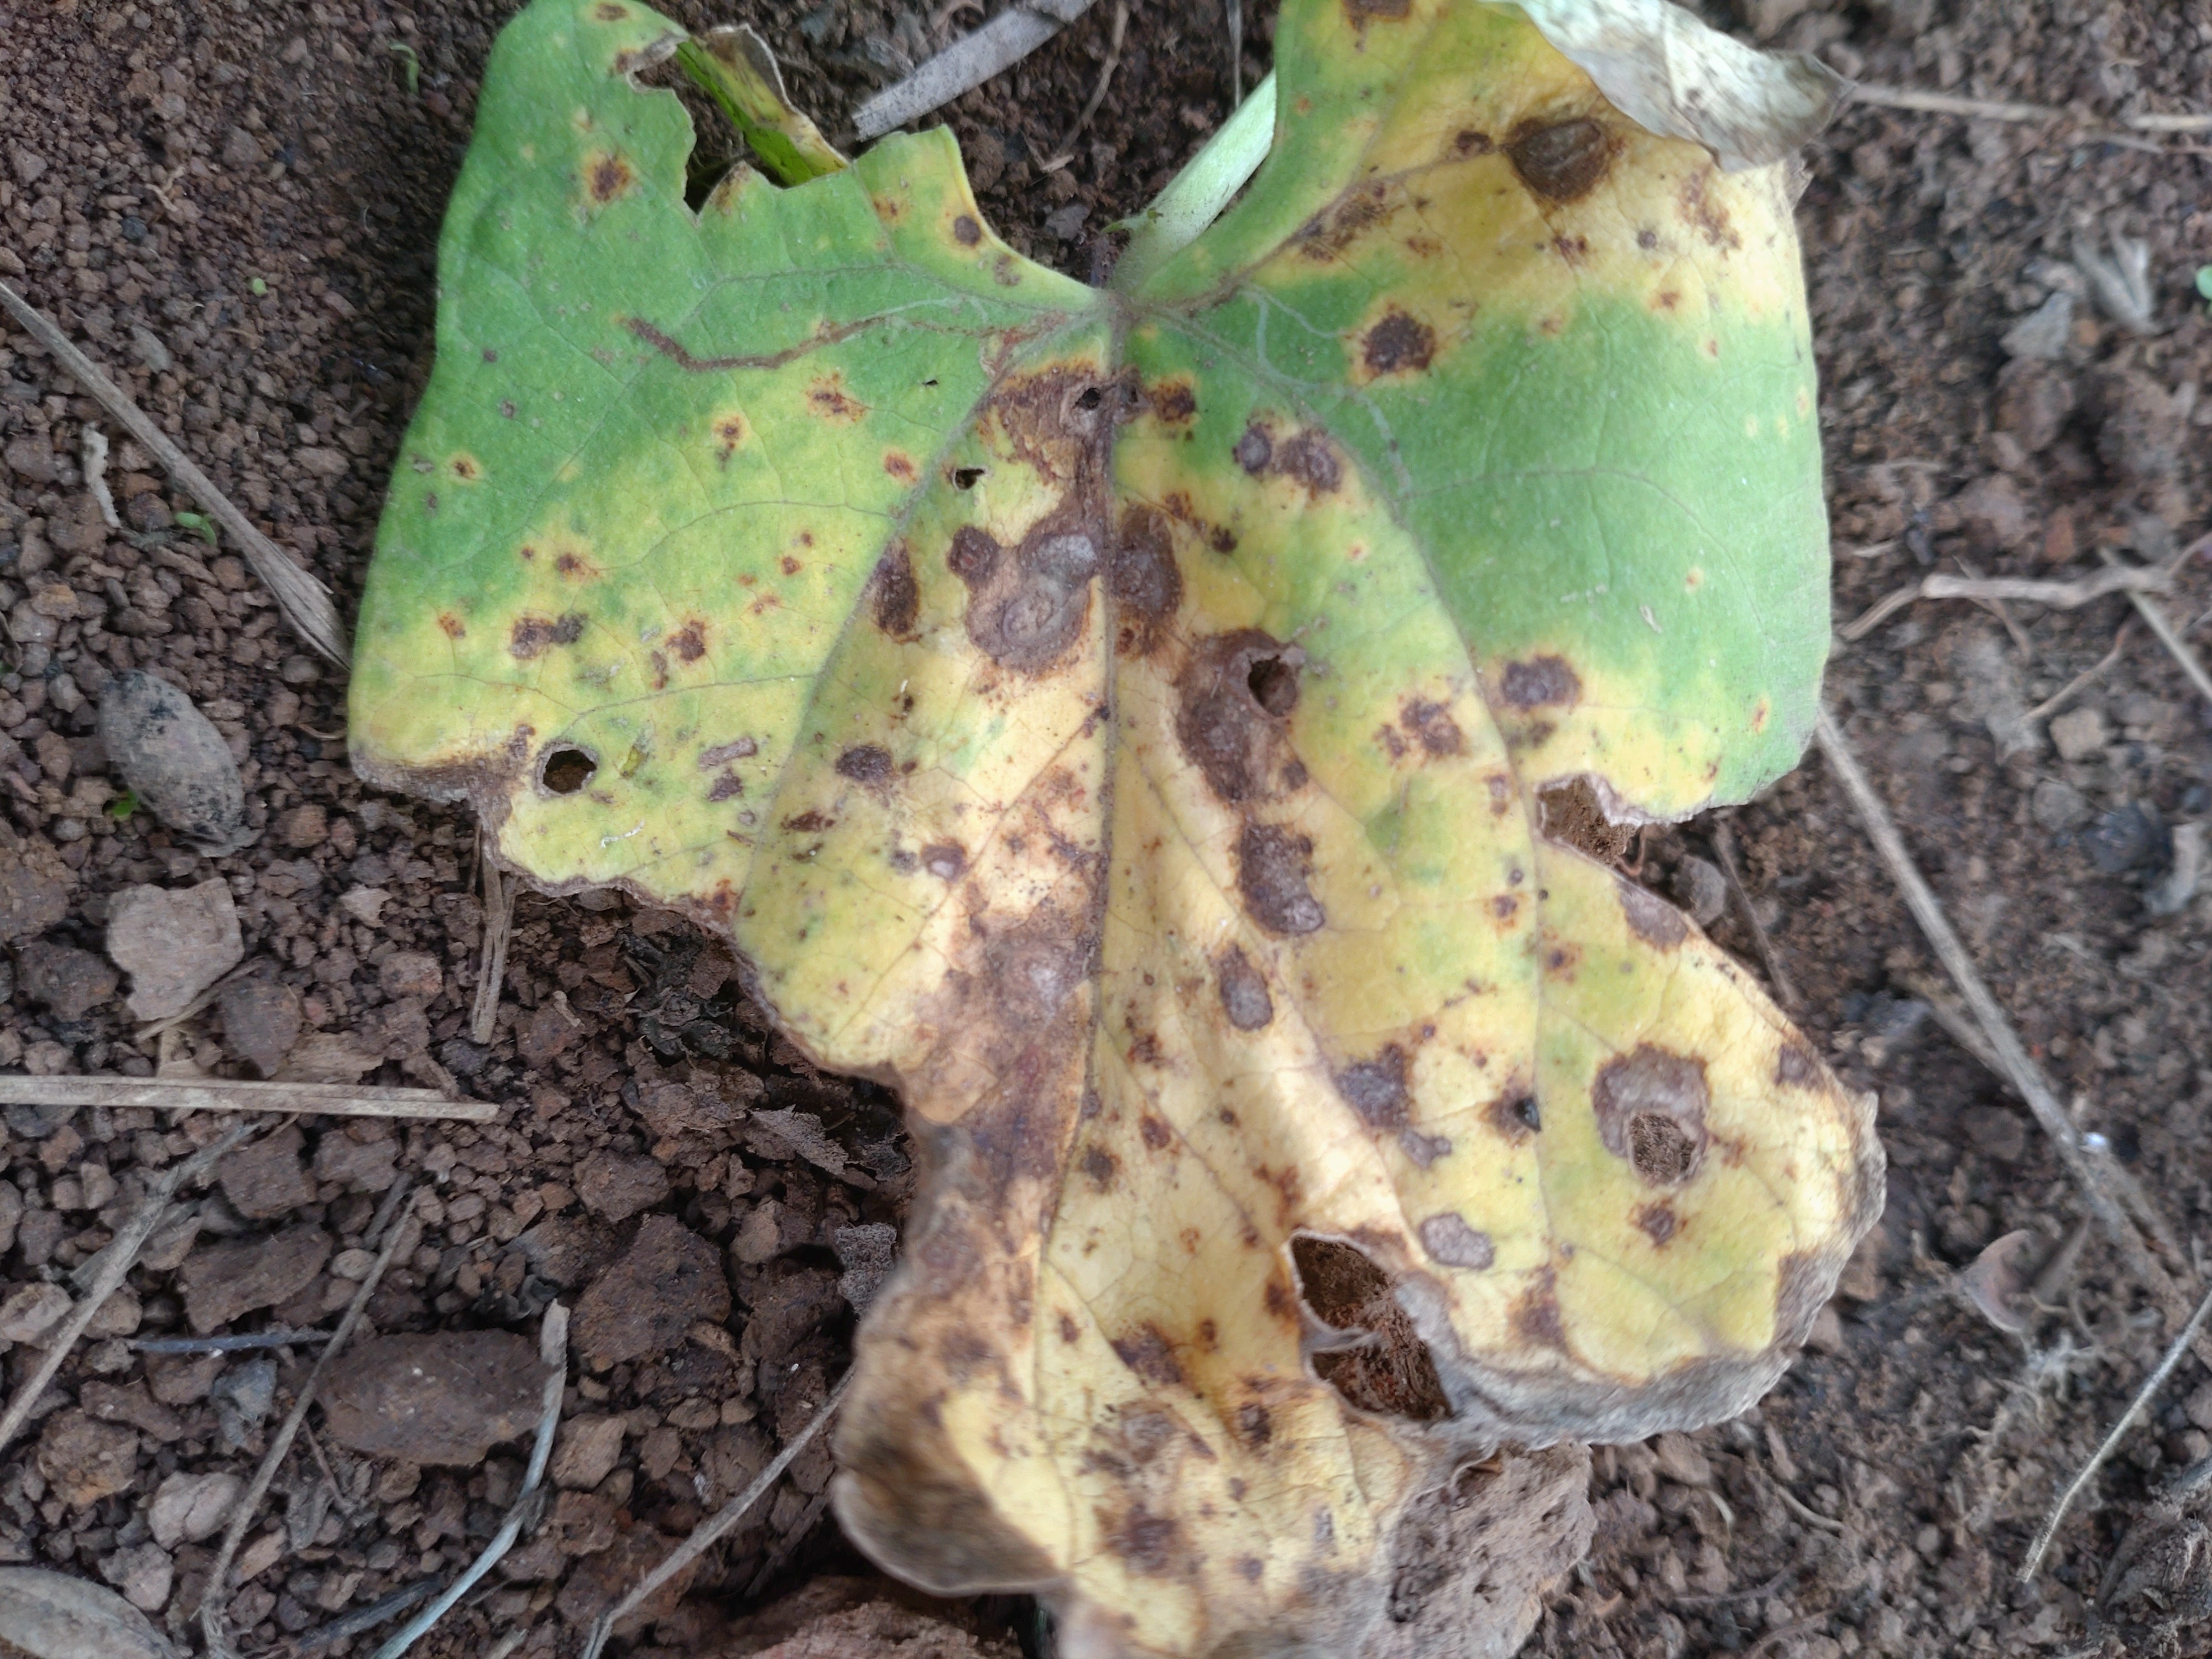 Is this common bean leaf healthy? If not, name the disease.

rust
